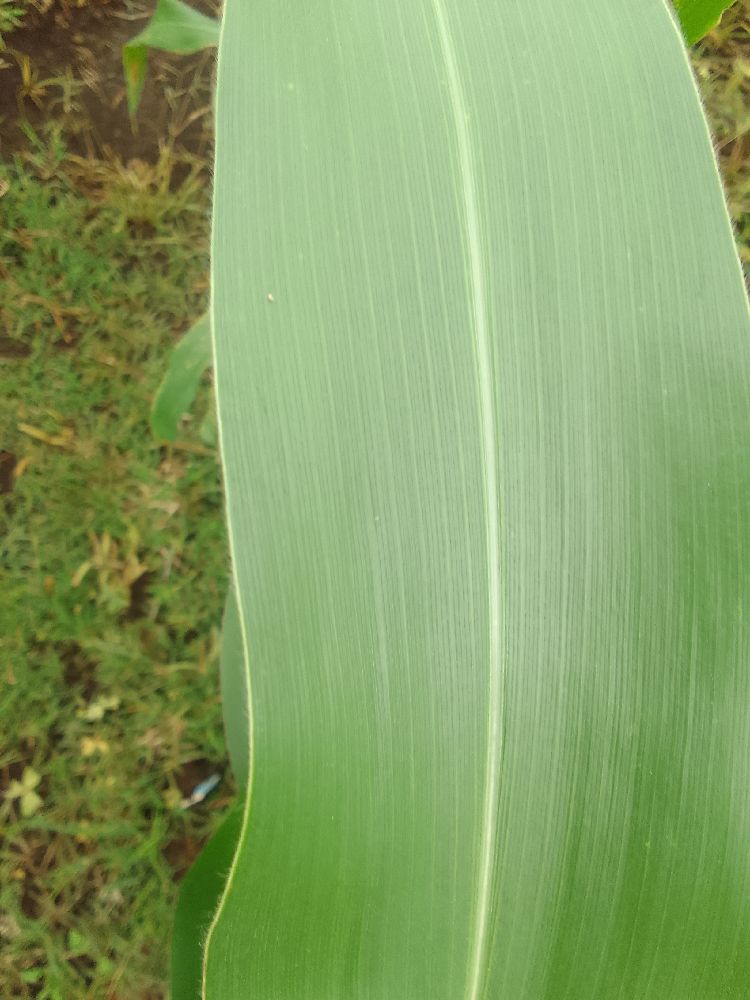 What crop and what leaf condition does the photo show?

maize, healthy
